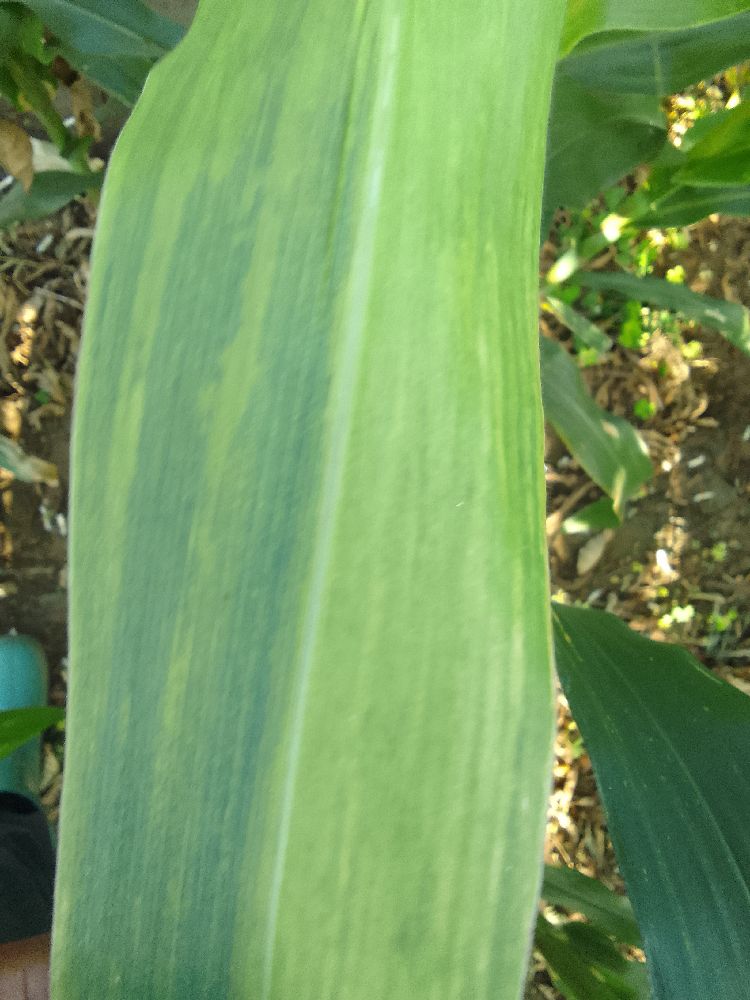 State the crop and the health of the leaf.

maize, maize lethal necrosis
